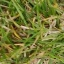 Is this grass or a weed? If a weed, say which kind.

grass
